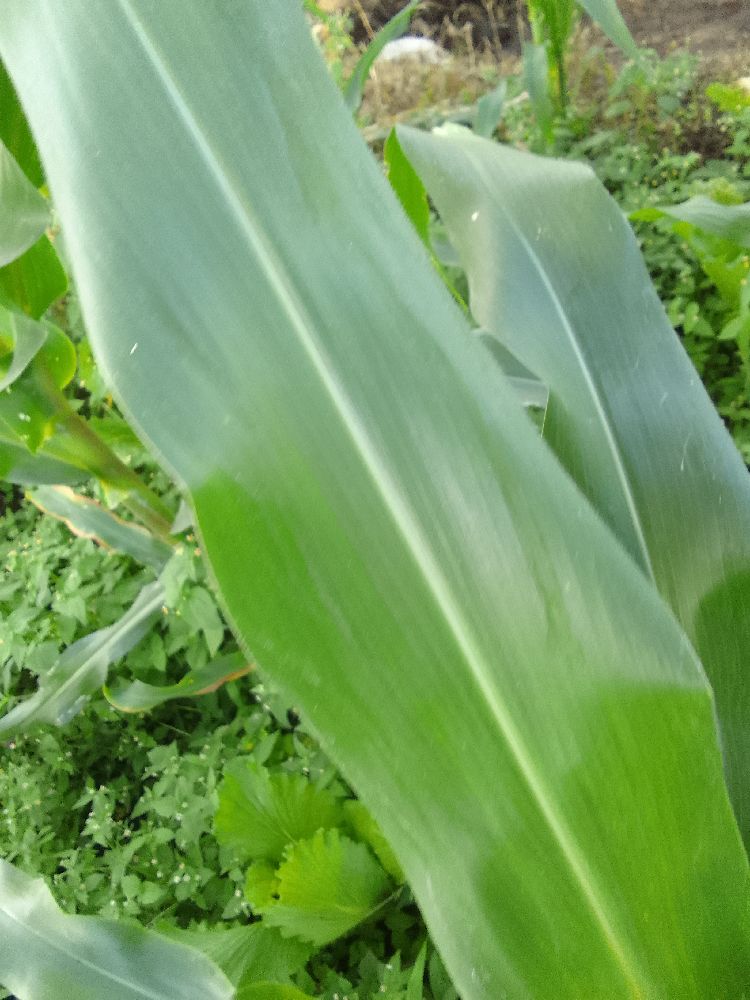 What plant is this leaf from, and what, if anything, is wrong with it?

maize, healthy
